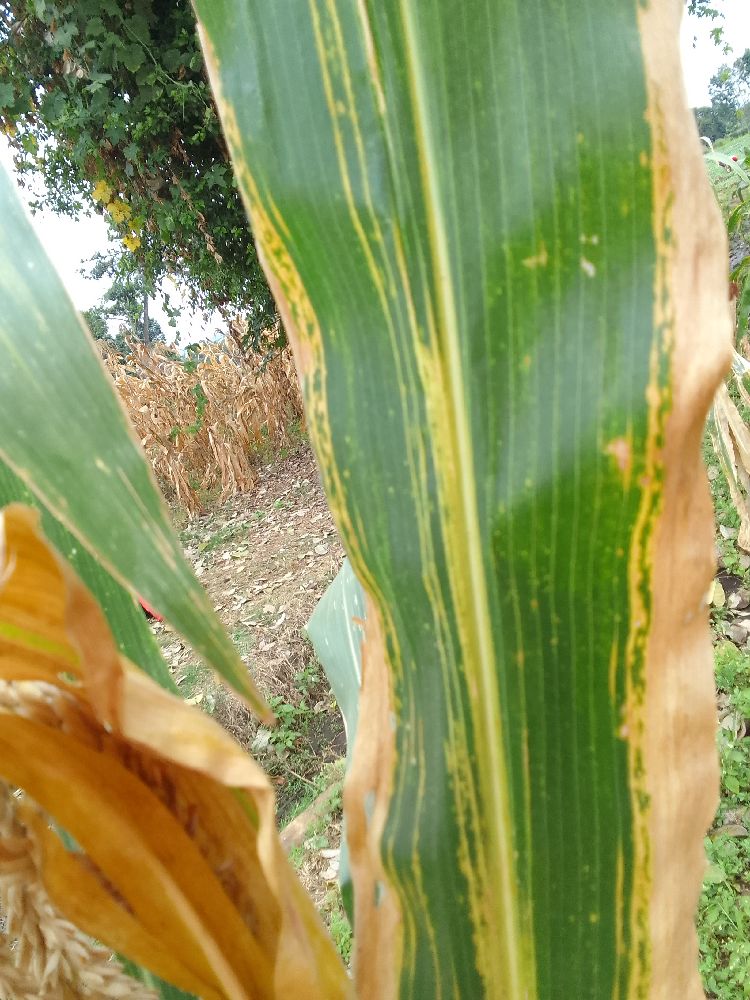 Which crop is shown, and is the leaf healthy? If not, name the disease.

maize, maize lethal necrosis
